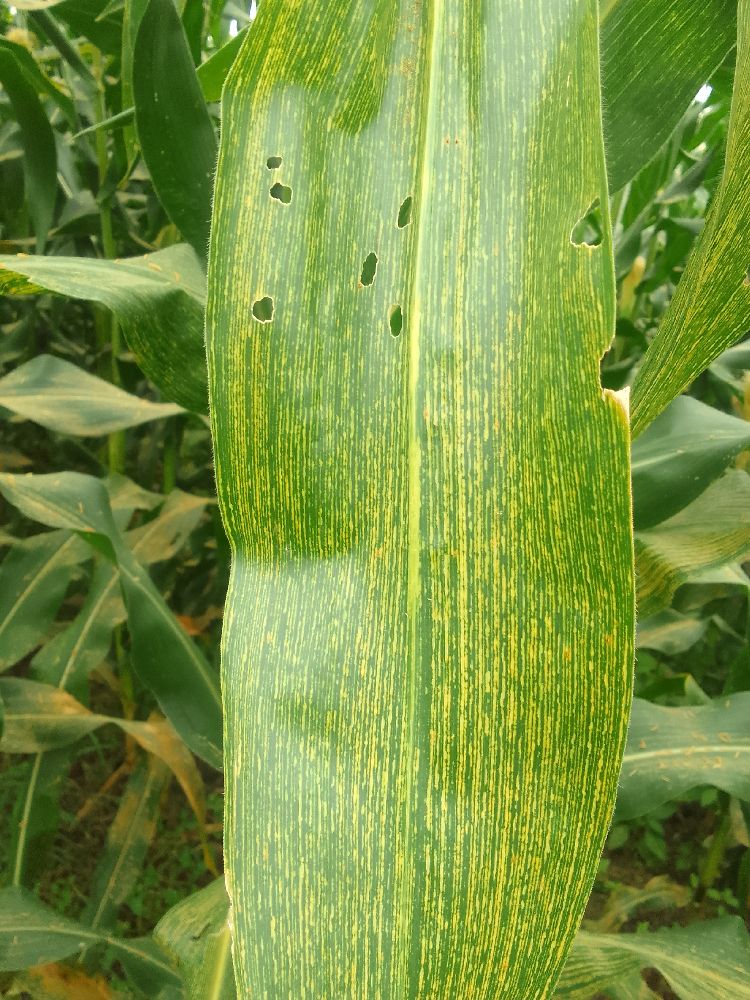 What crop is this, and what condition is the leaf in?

maize, maize streak virus
